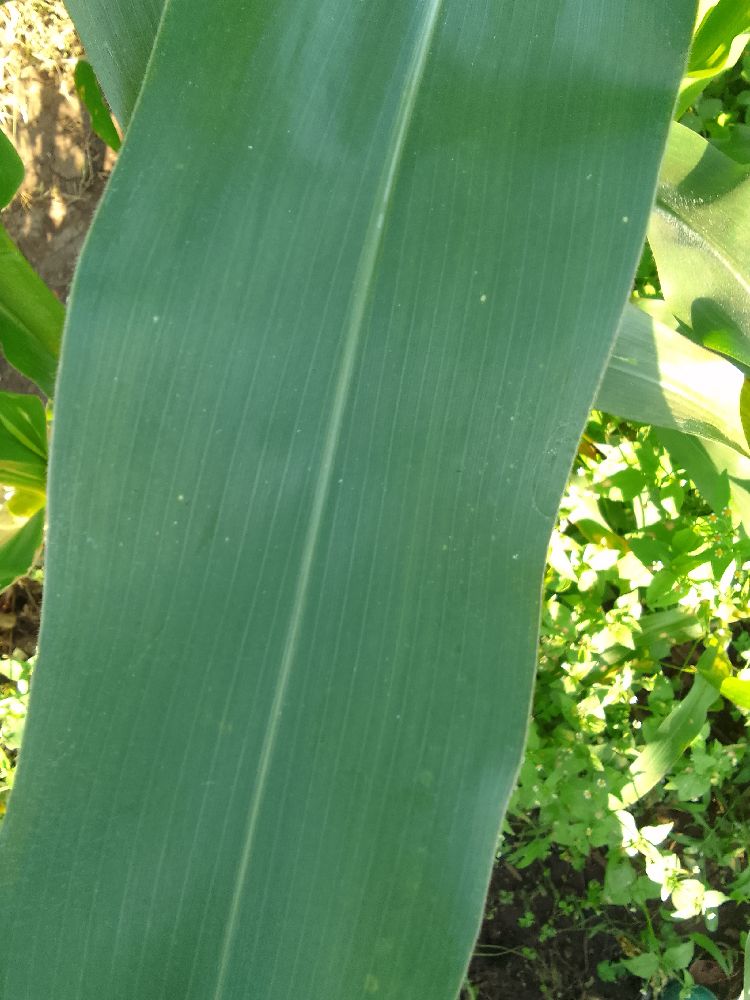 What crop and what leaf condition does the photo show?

maize, healthy
